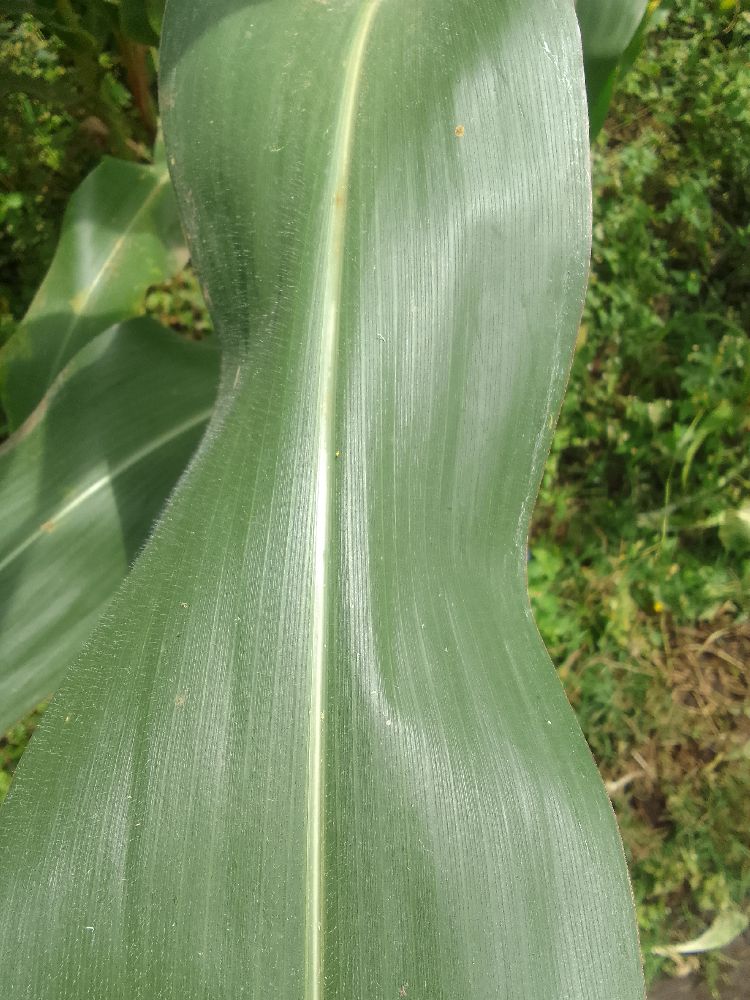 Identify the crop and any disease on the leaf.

maize, healthy
